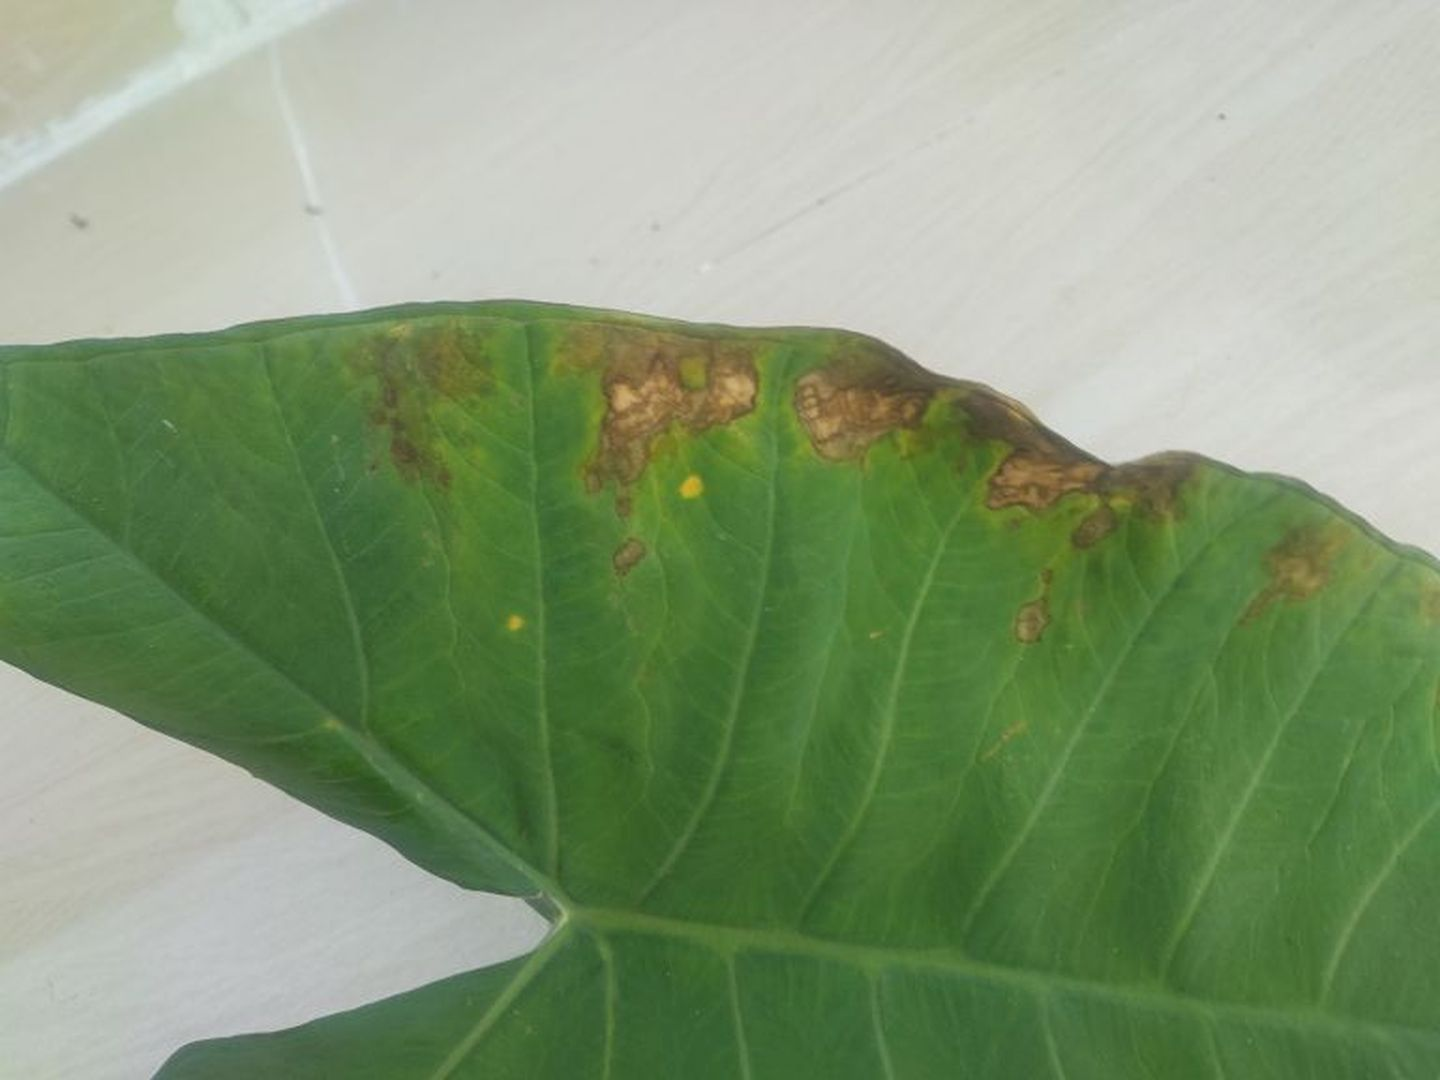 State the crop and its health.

taro, leaf blight
